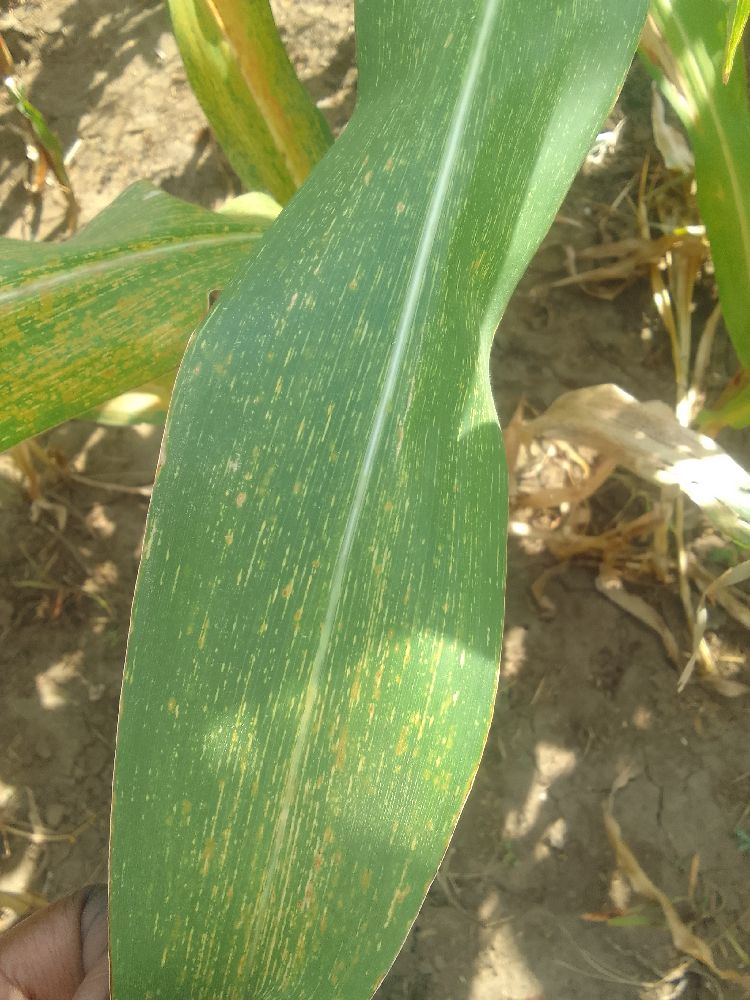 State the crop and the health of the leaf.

maize, maize streak virus
